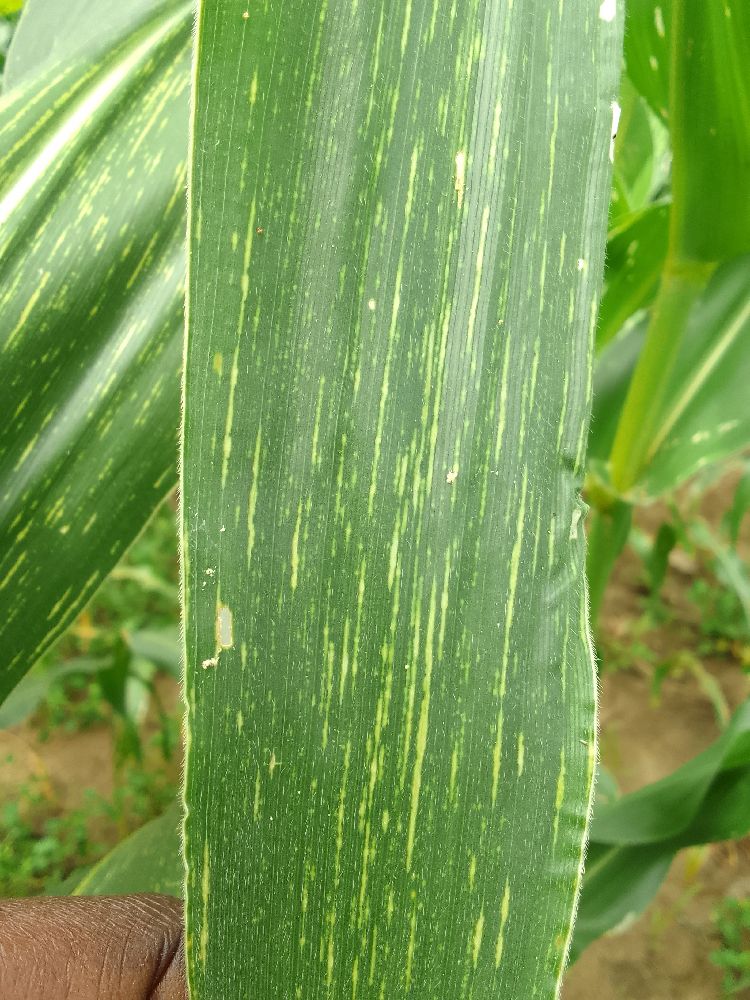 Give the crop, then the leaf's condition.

maize, maize streak virus
